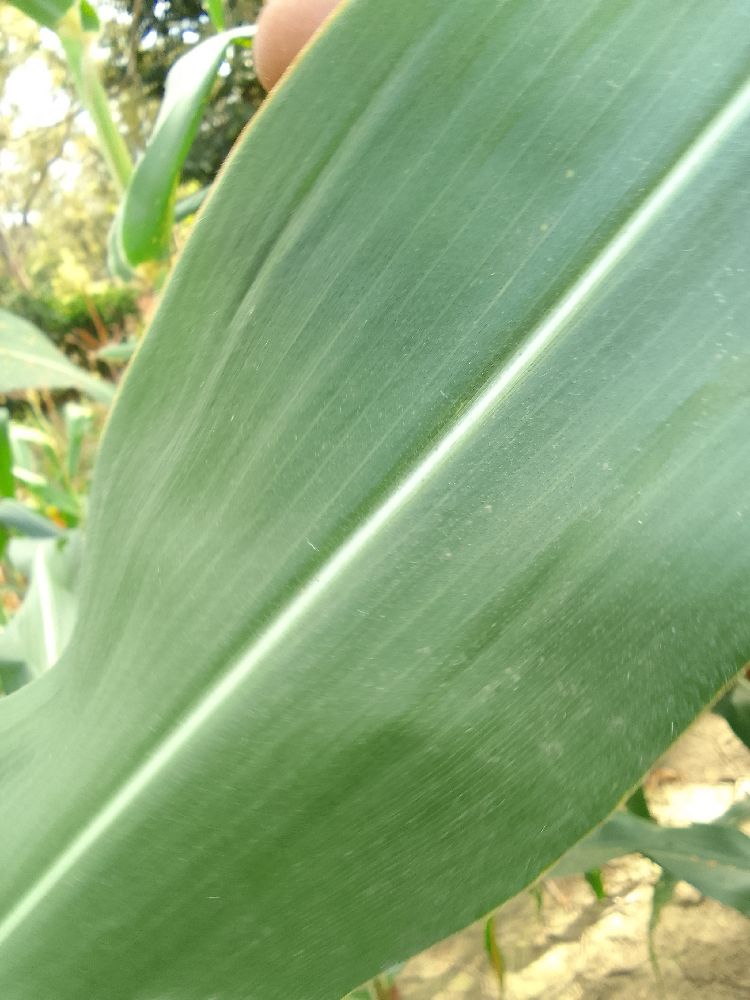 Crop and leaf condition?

maize, healthy
